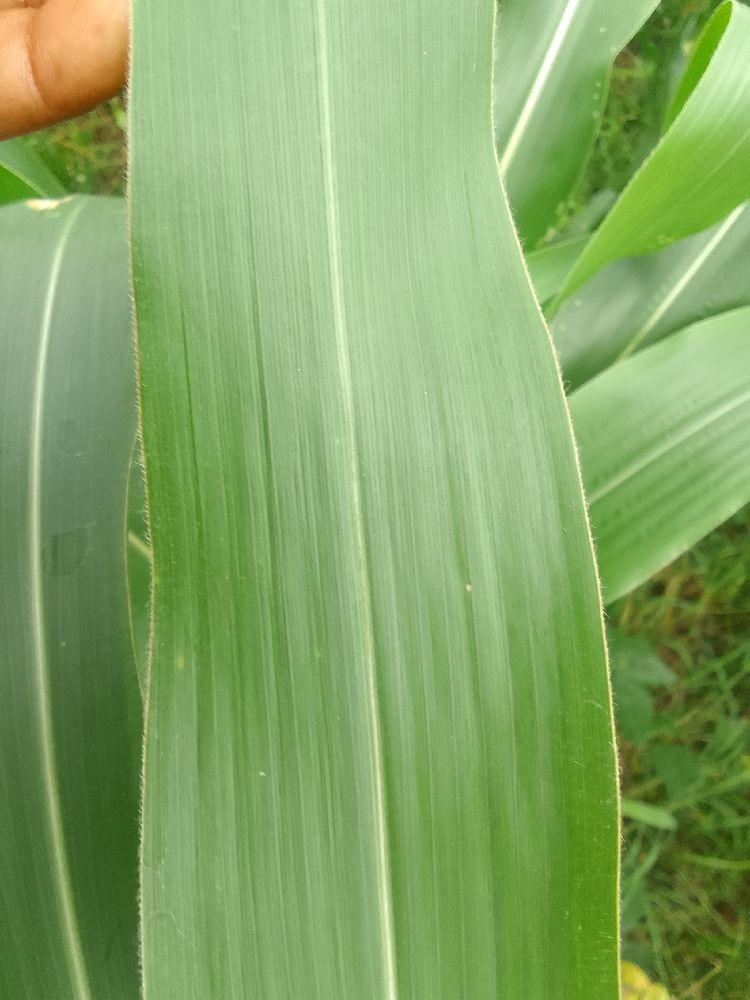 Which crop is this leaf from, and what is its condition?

maize, healthy
